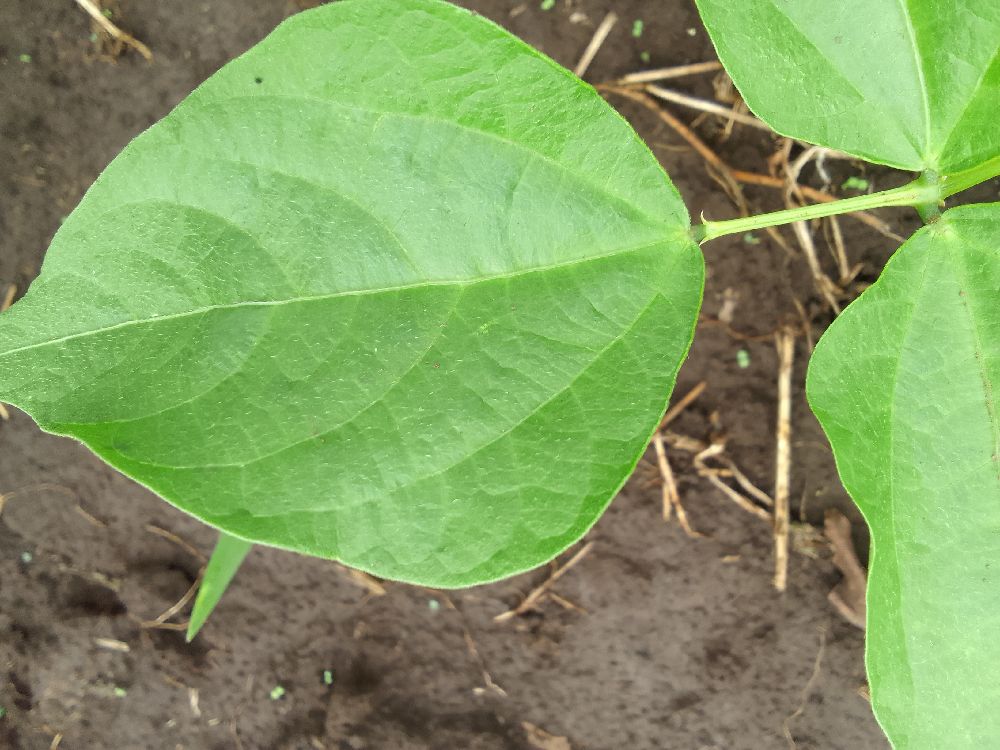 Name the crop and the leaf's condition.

common bean, healthy
